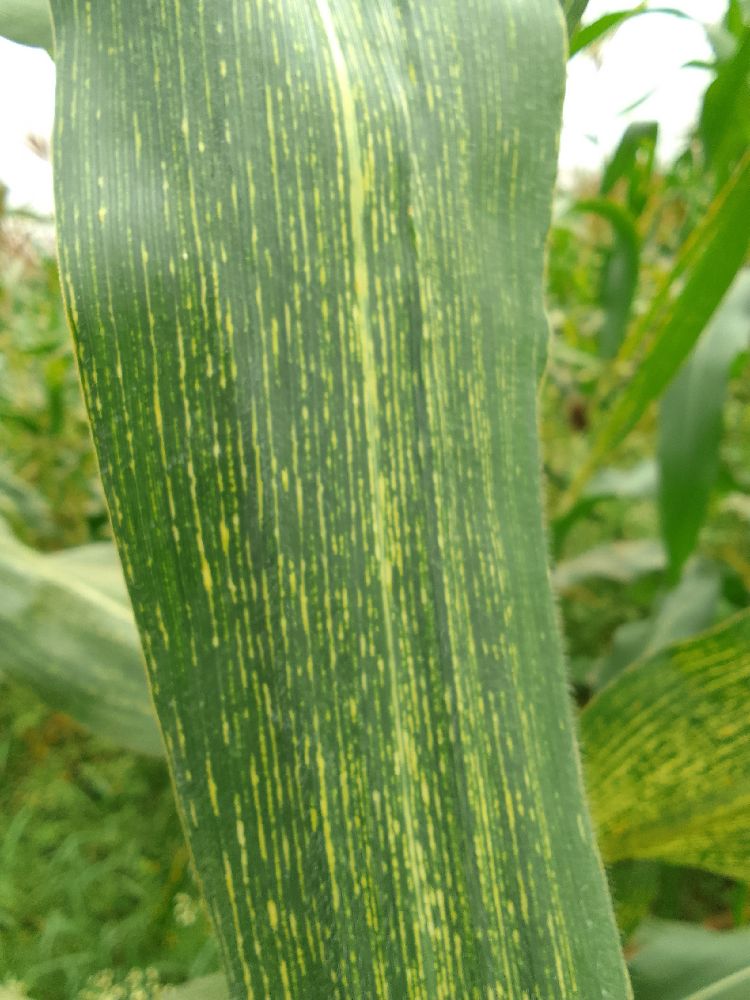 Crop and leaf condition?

maize, maize streak virus
